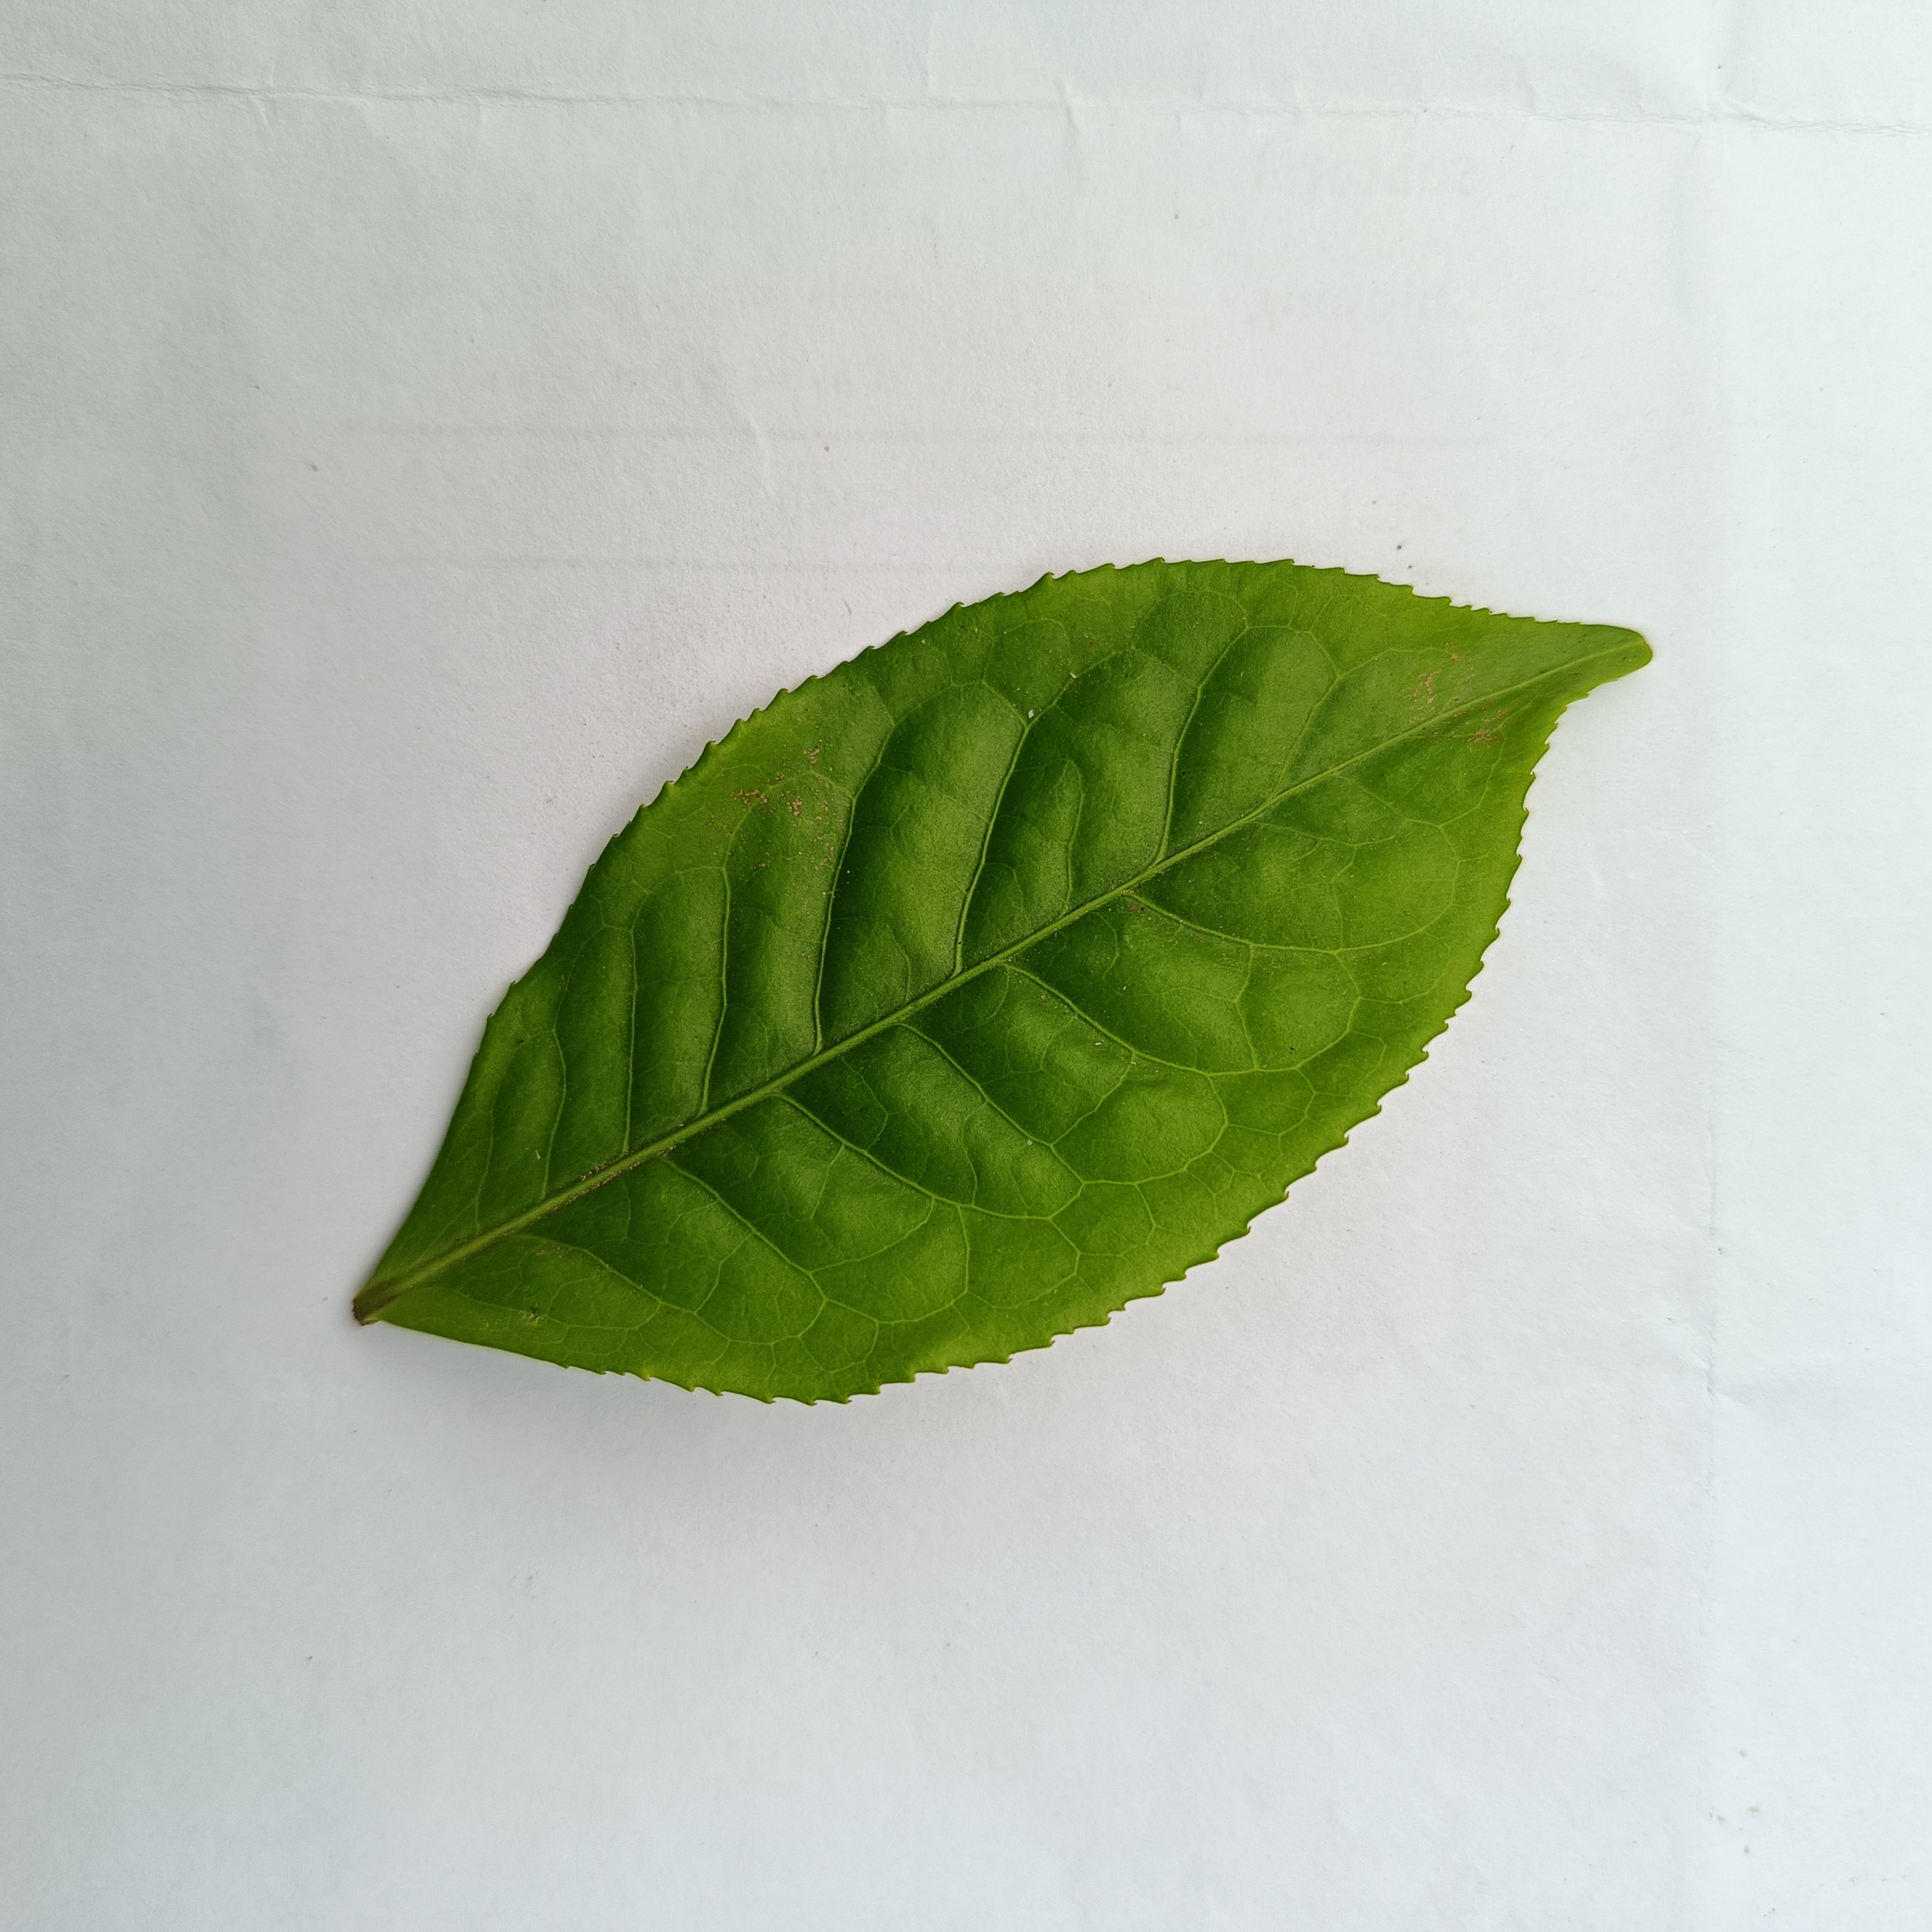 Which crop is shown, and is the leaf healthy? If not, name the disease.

tea, healthy
